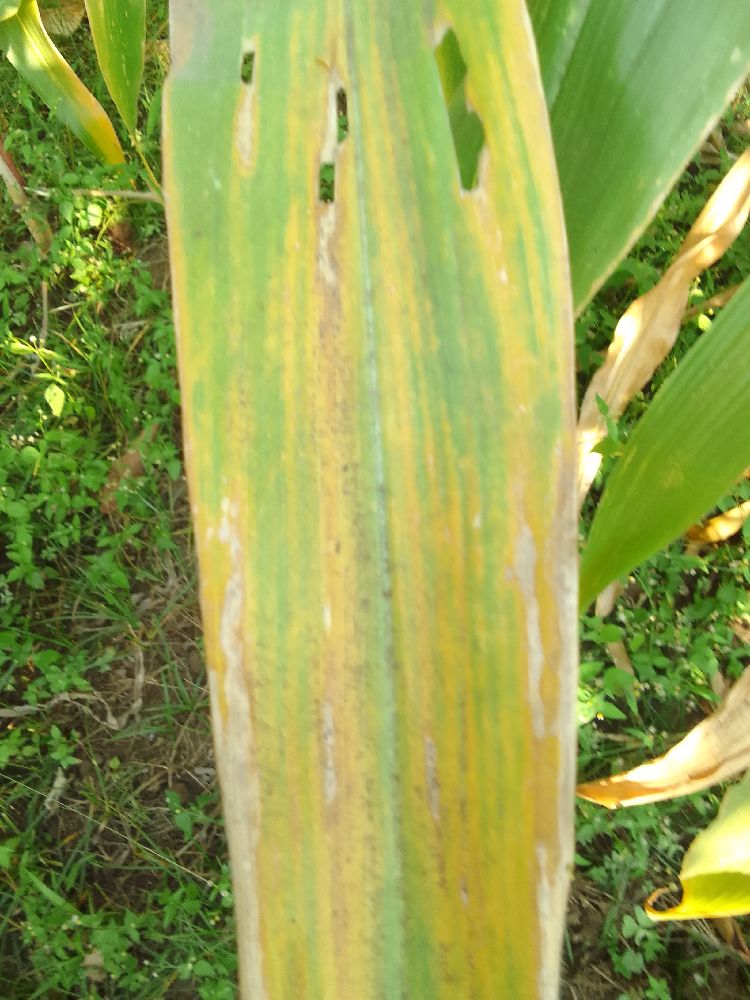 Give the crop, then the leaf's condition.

maize, maize lethal necrosis
